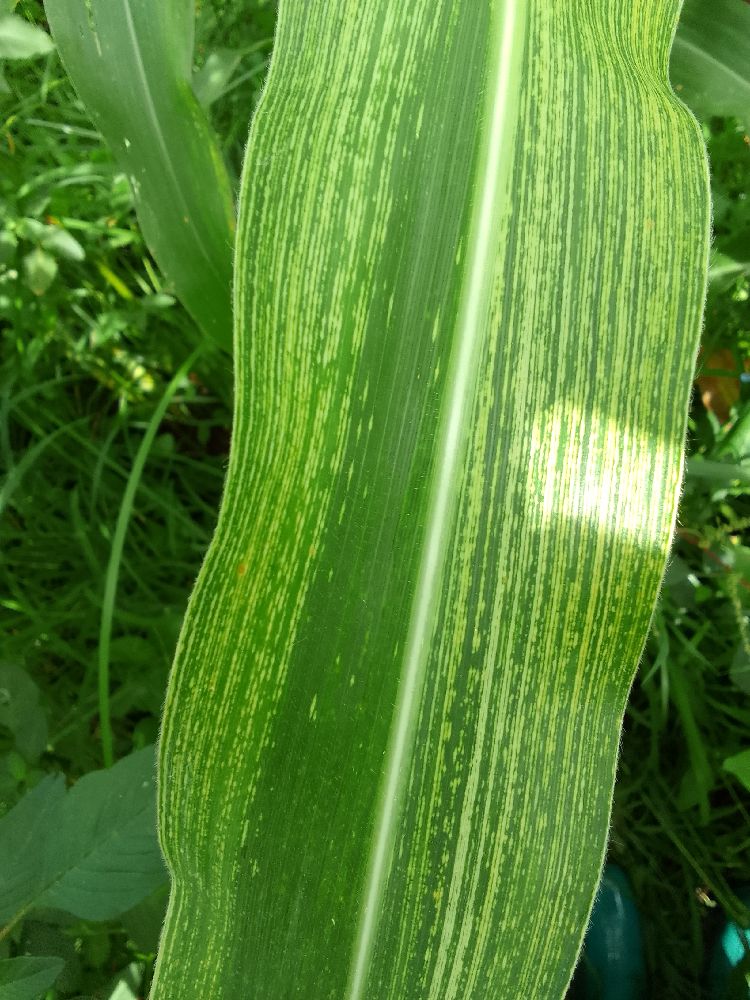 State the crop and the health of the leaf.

maize, maize streak virus
